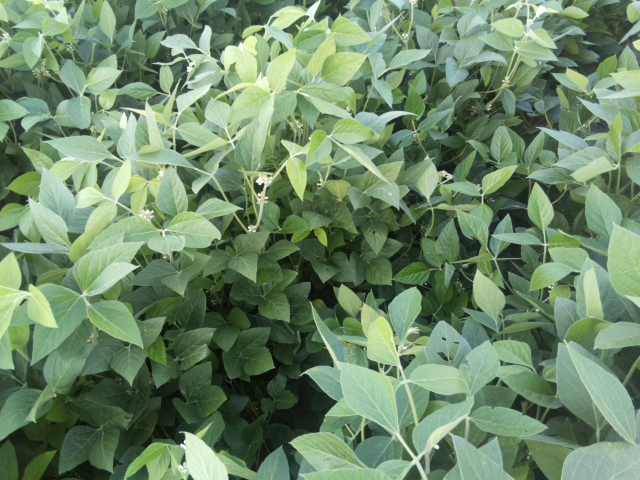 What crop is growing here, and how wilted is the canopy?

soybean, leaves with no wilting
